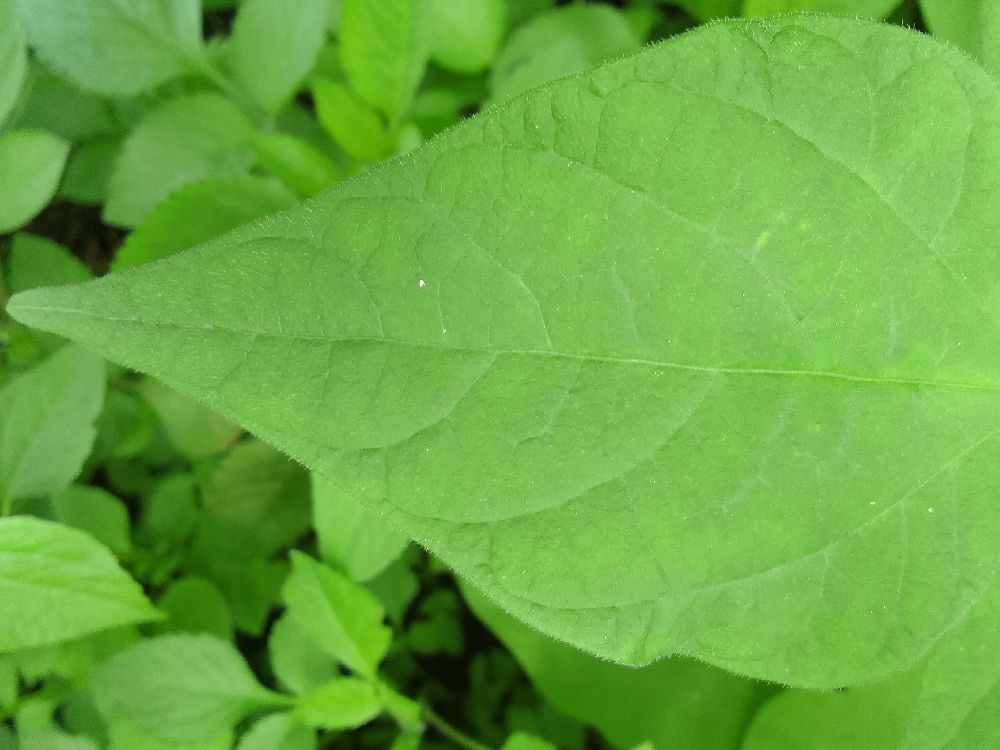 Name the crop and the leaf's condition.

common bean, healthy
